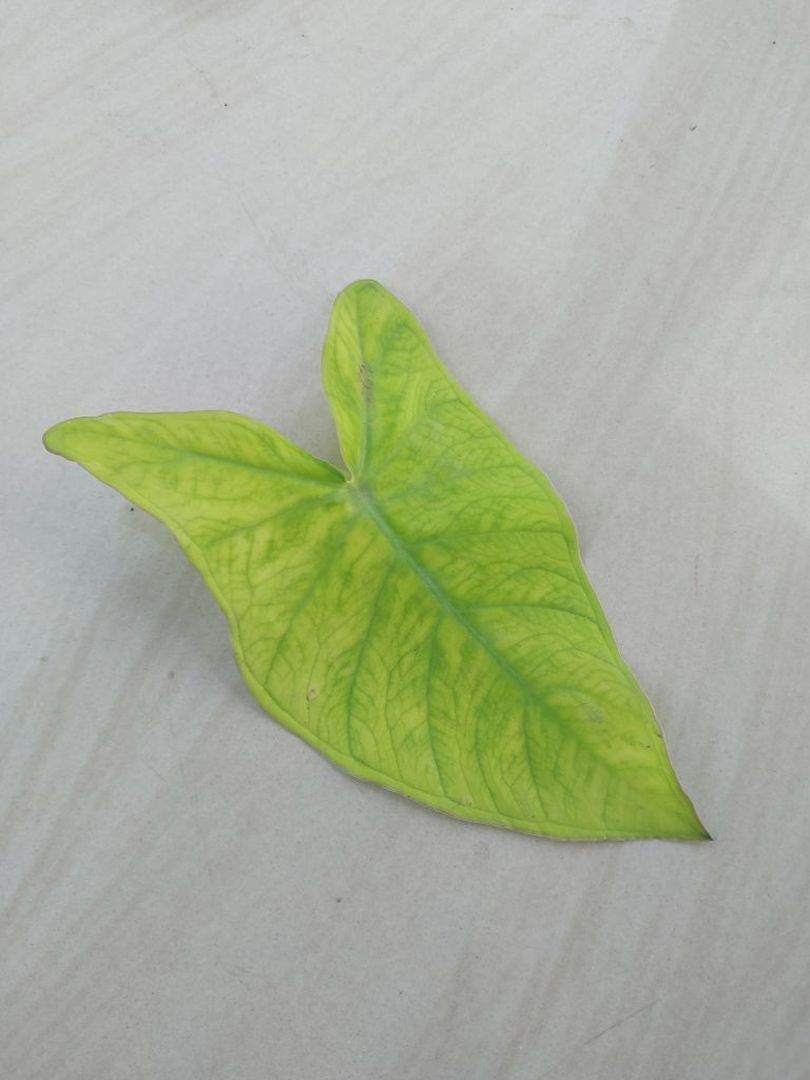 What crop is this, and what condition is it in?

taro, mosaic
